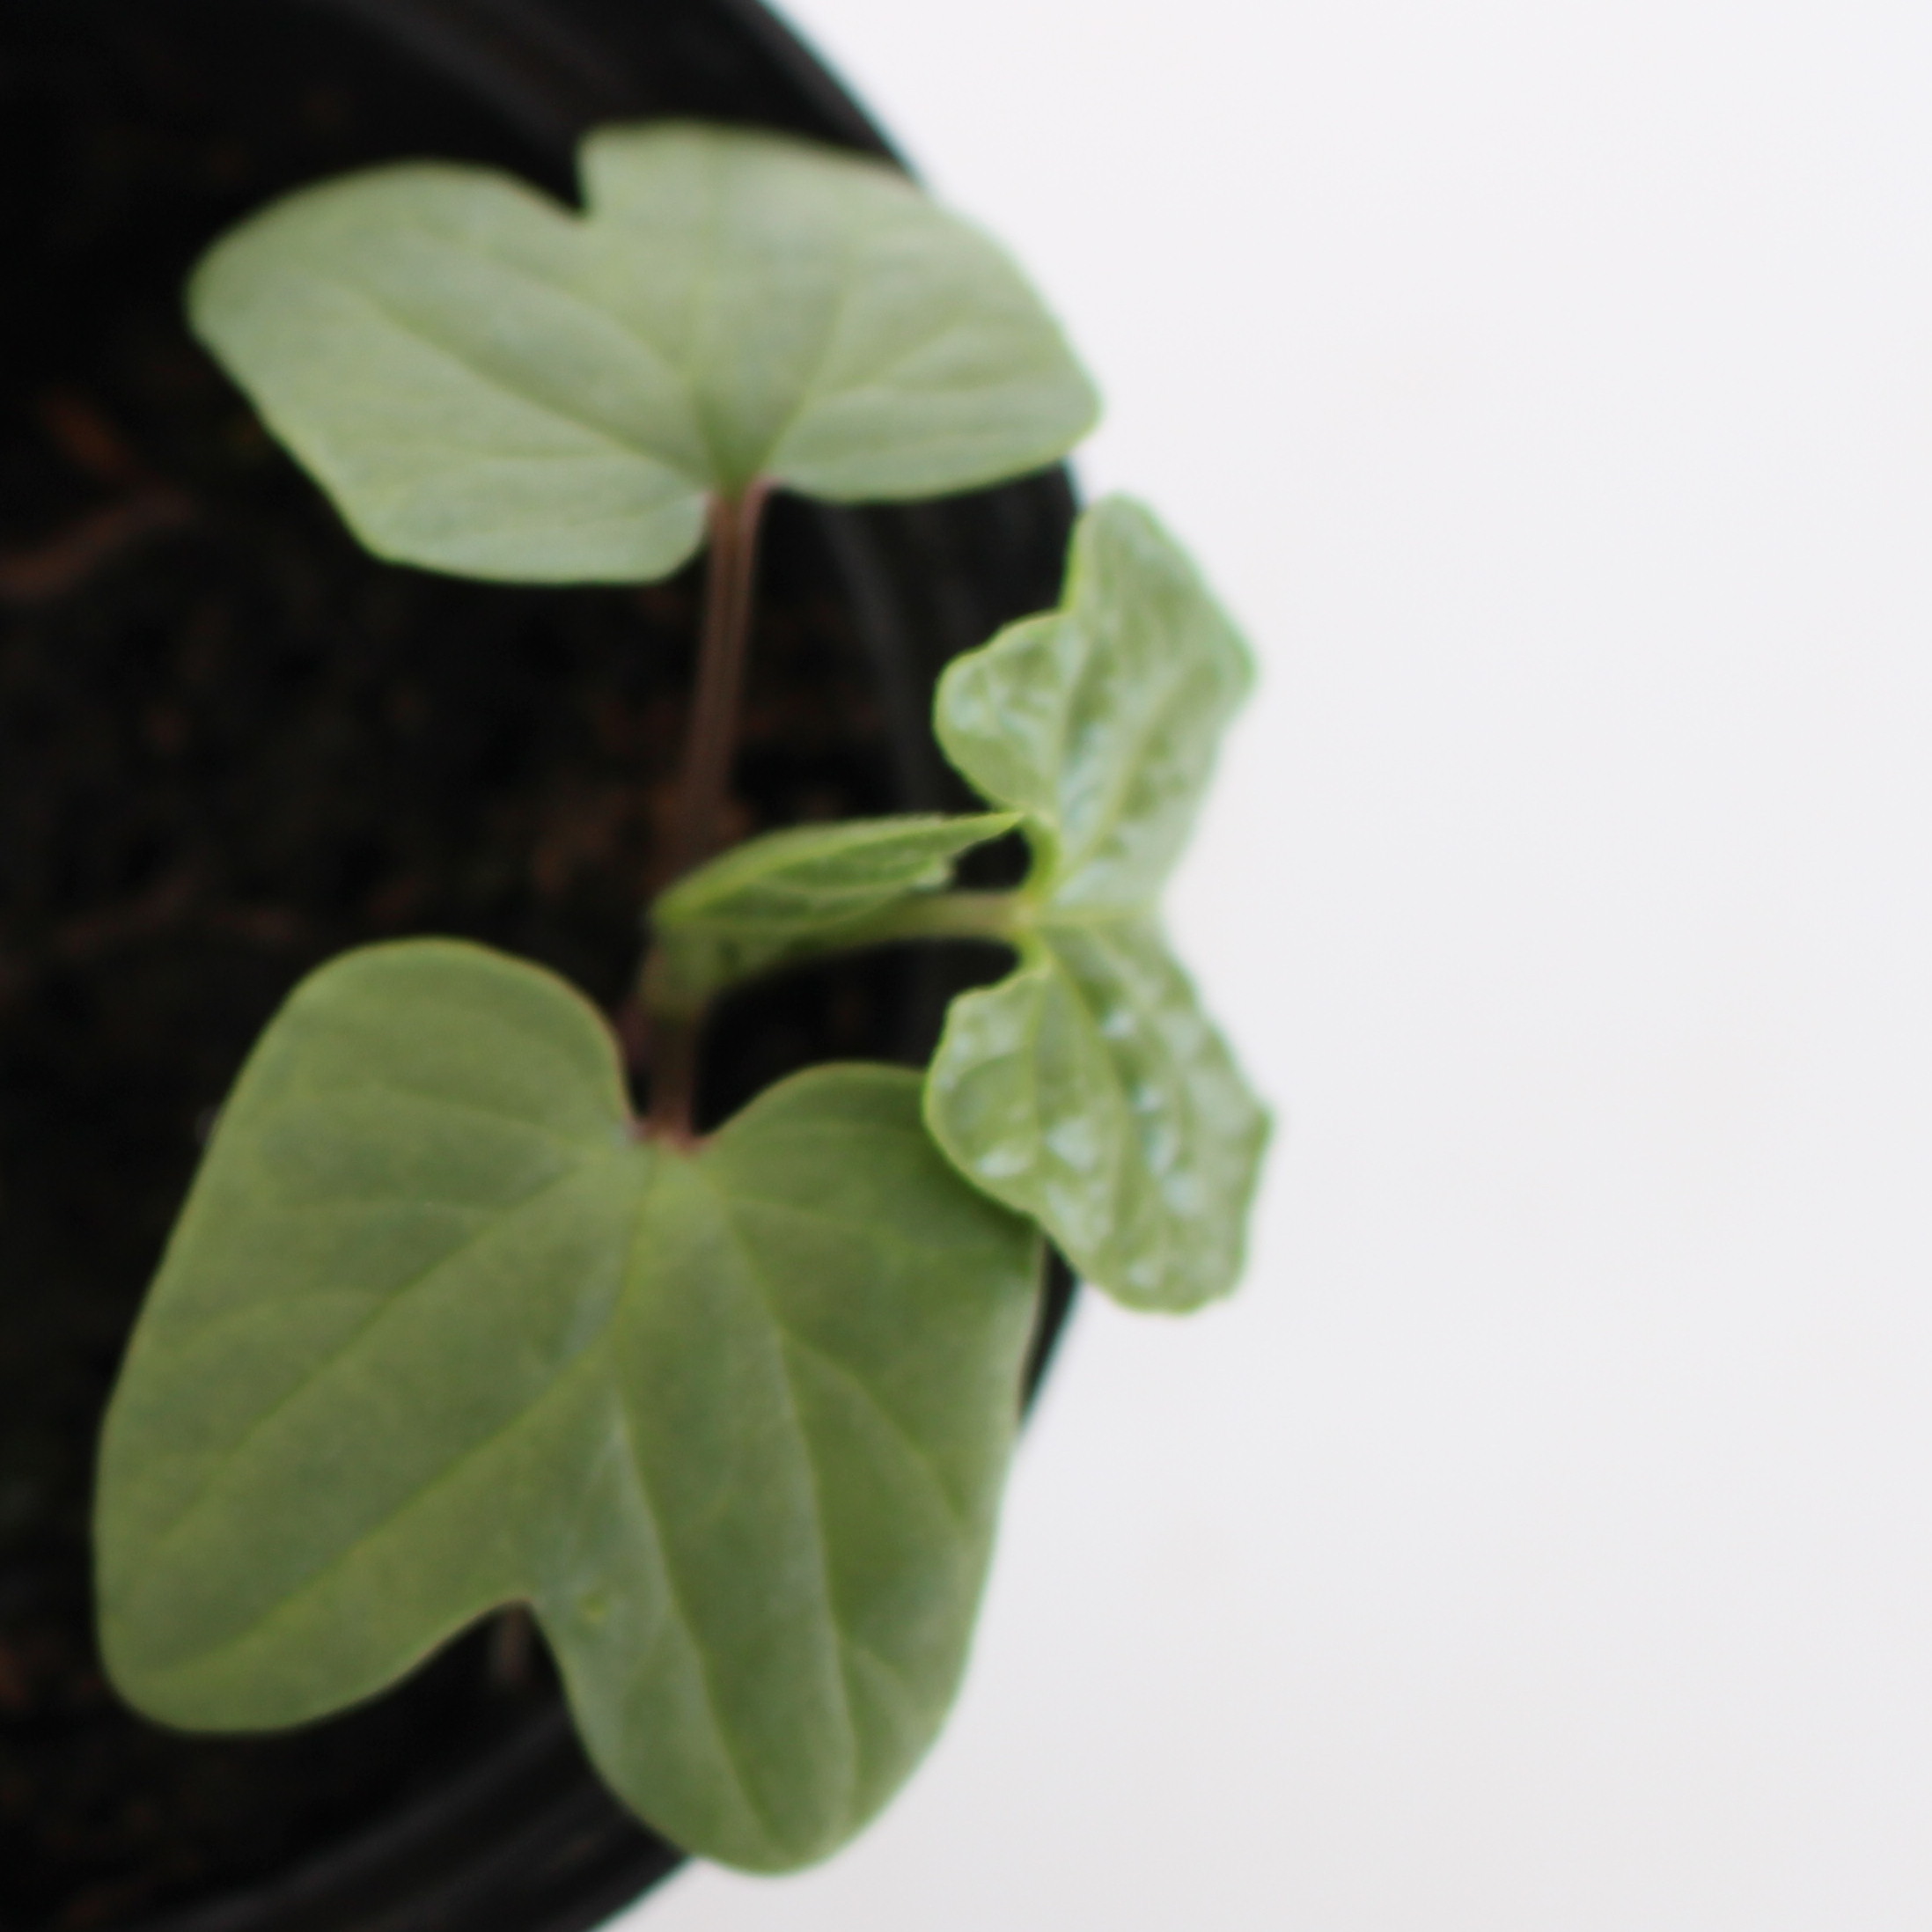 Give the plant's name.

Convolvulus arvensis
